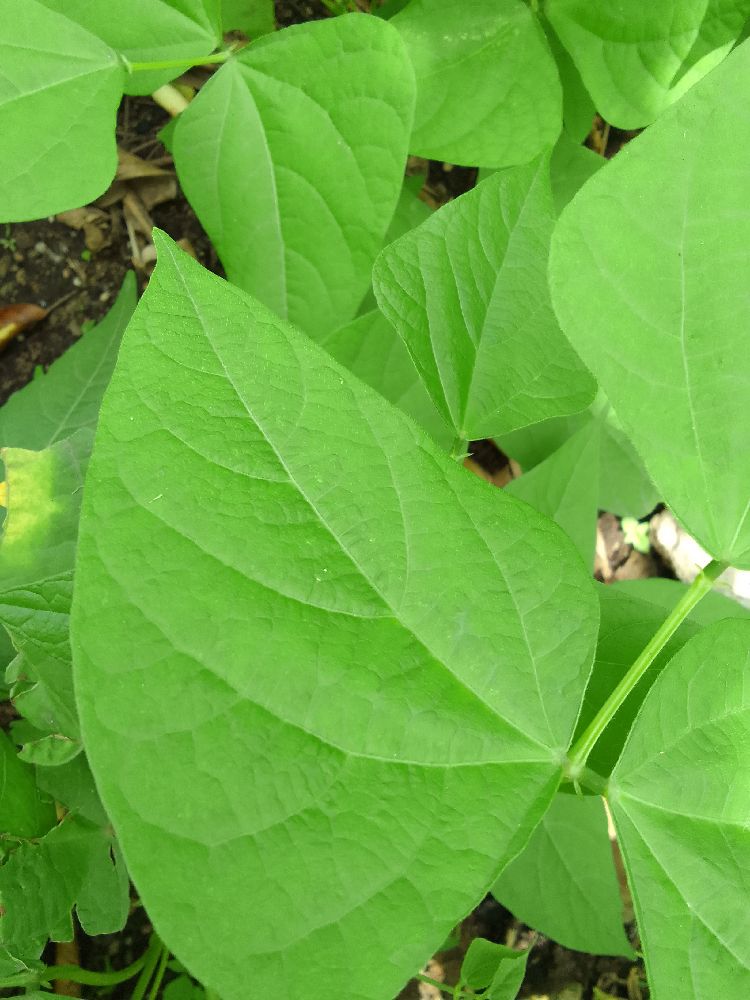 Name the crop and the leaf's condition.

common bean, healthy
